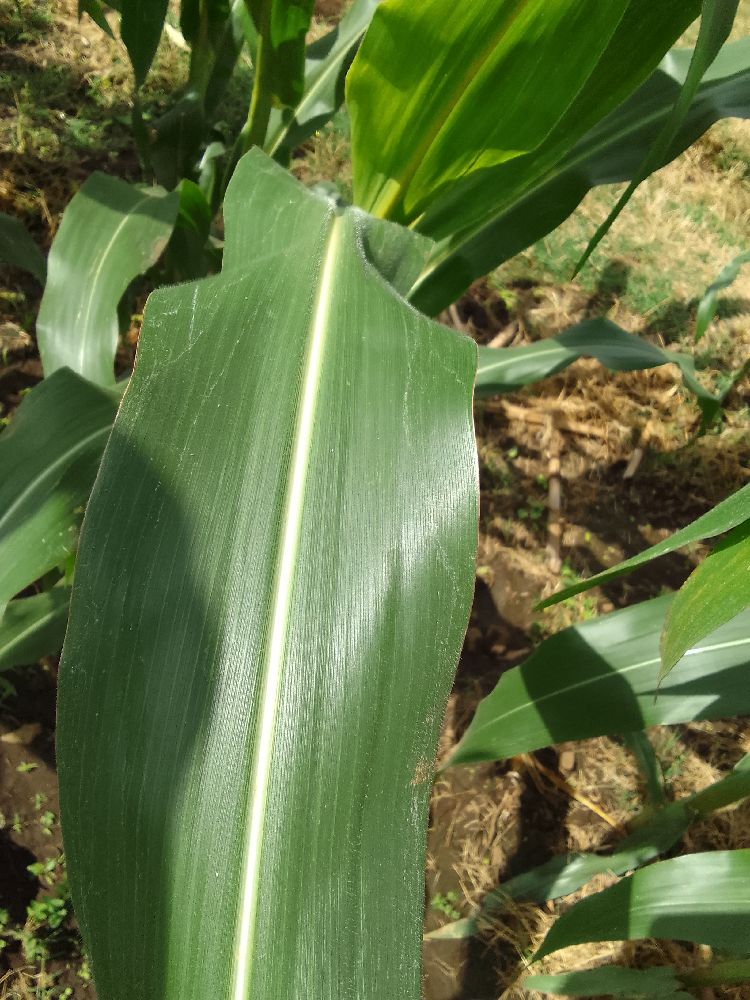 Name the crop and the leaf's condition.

maize, healthy
